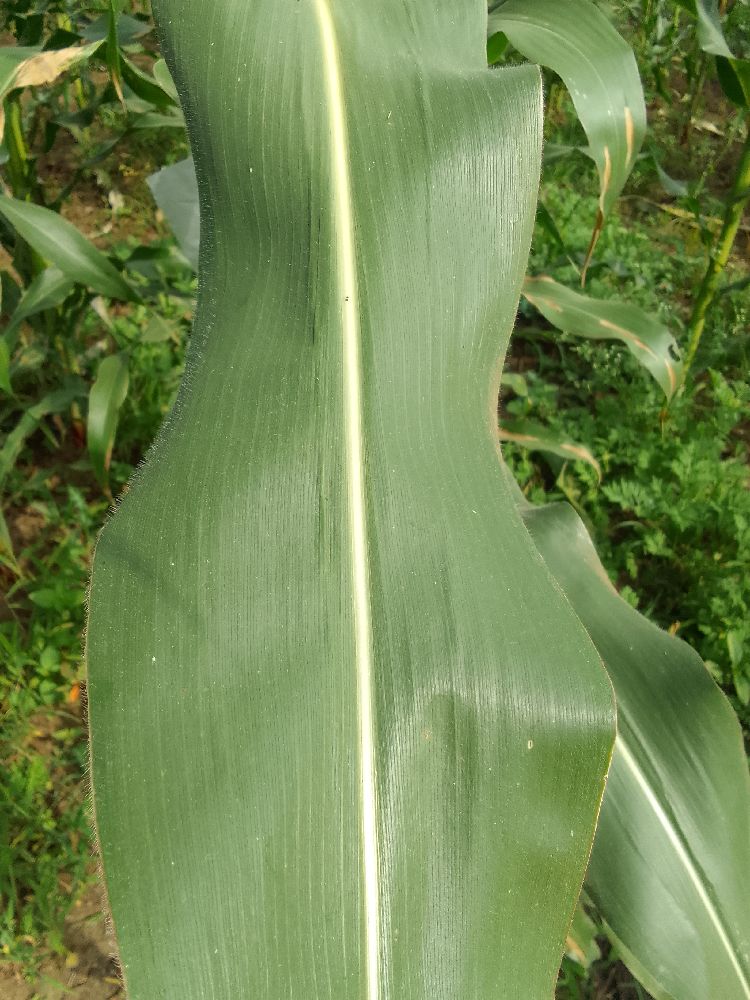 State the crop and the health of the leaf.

maize, healthy
